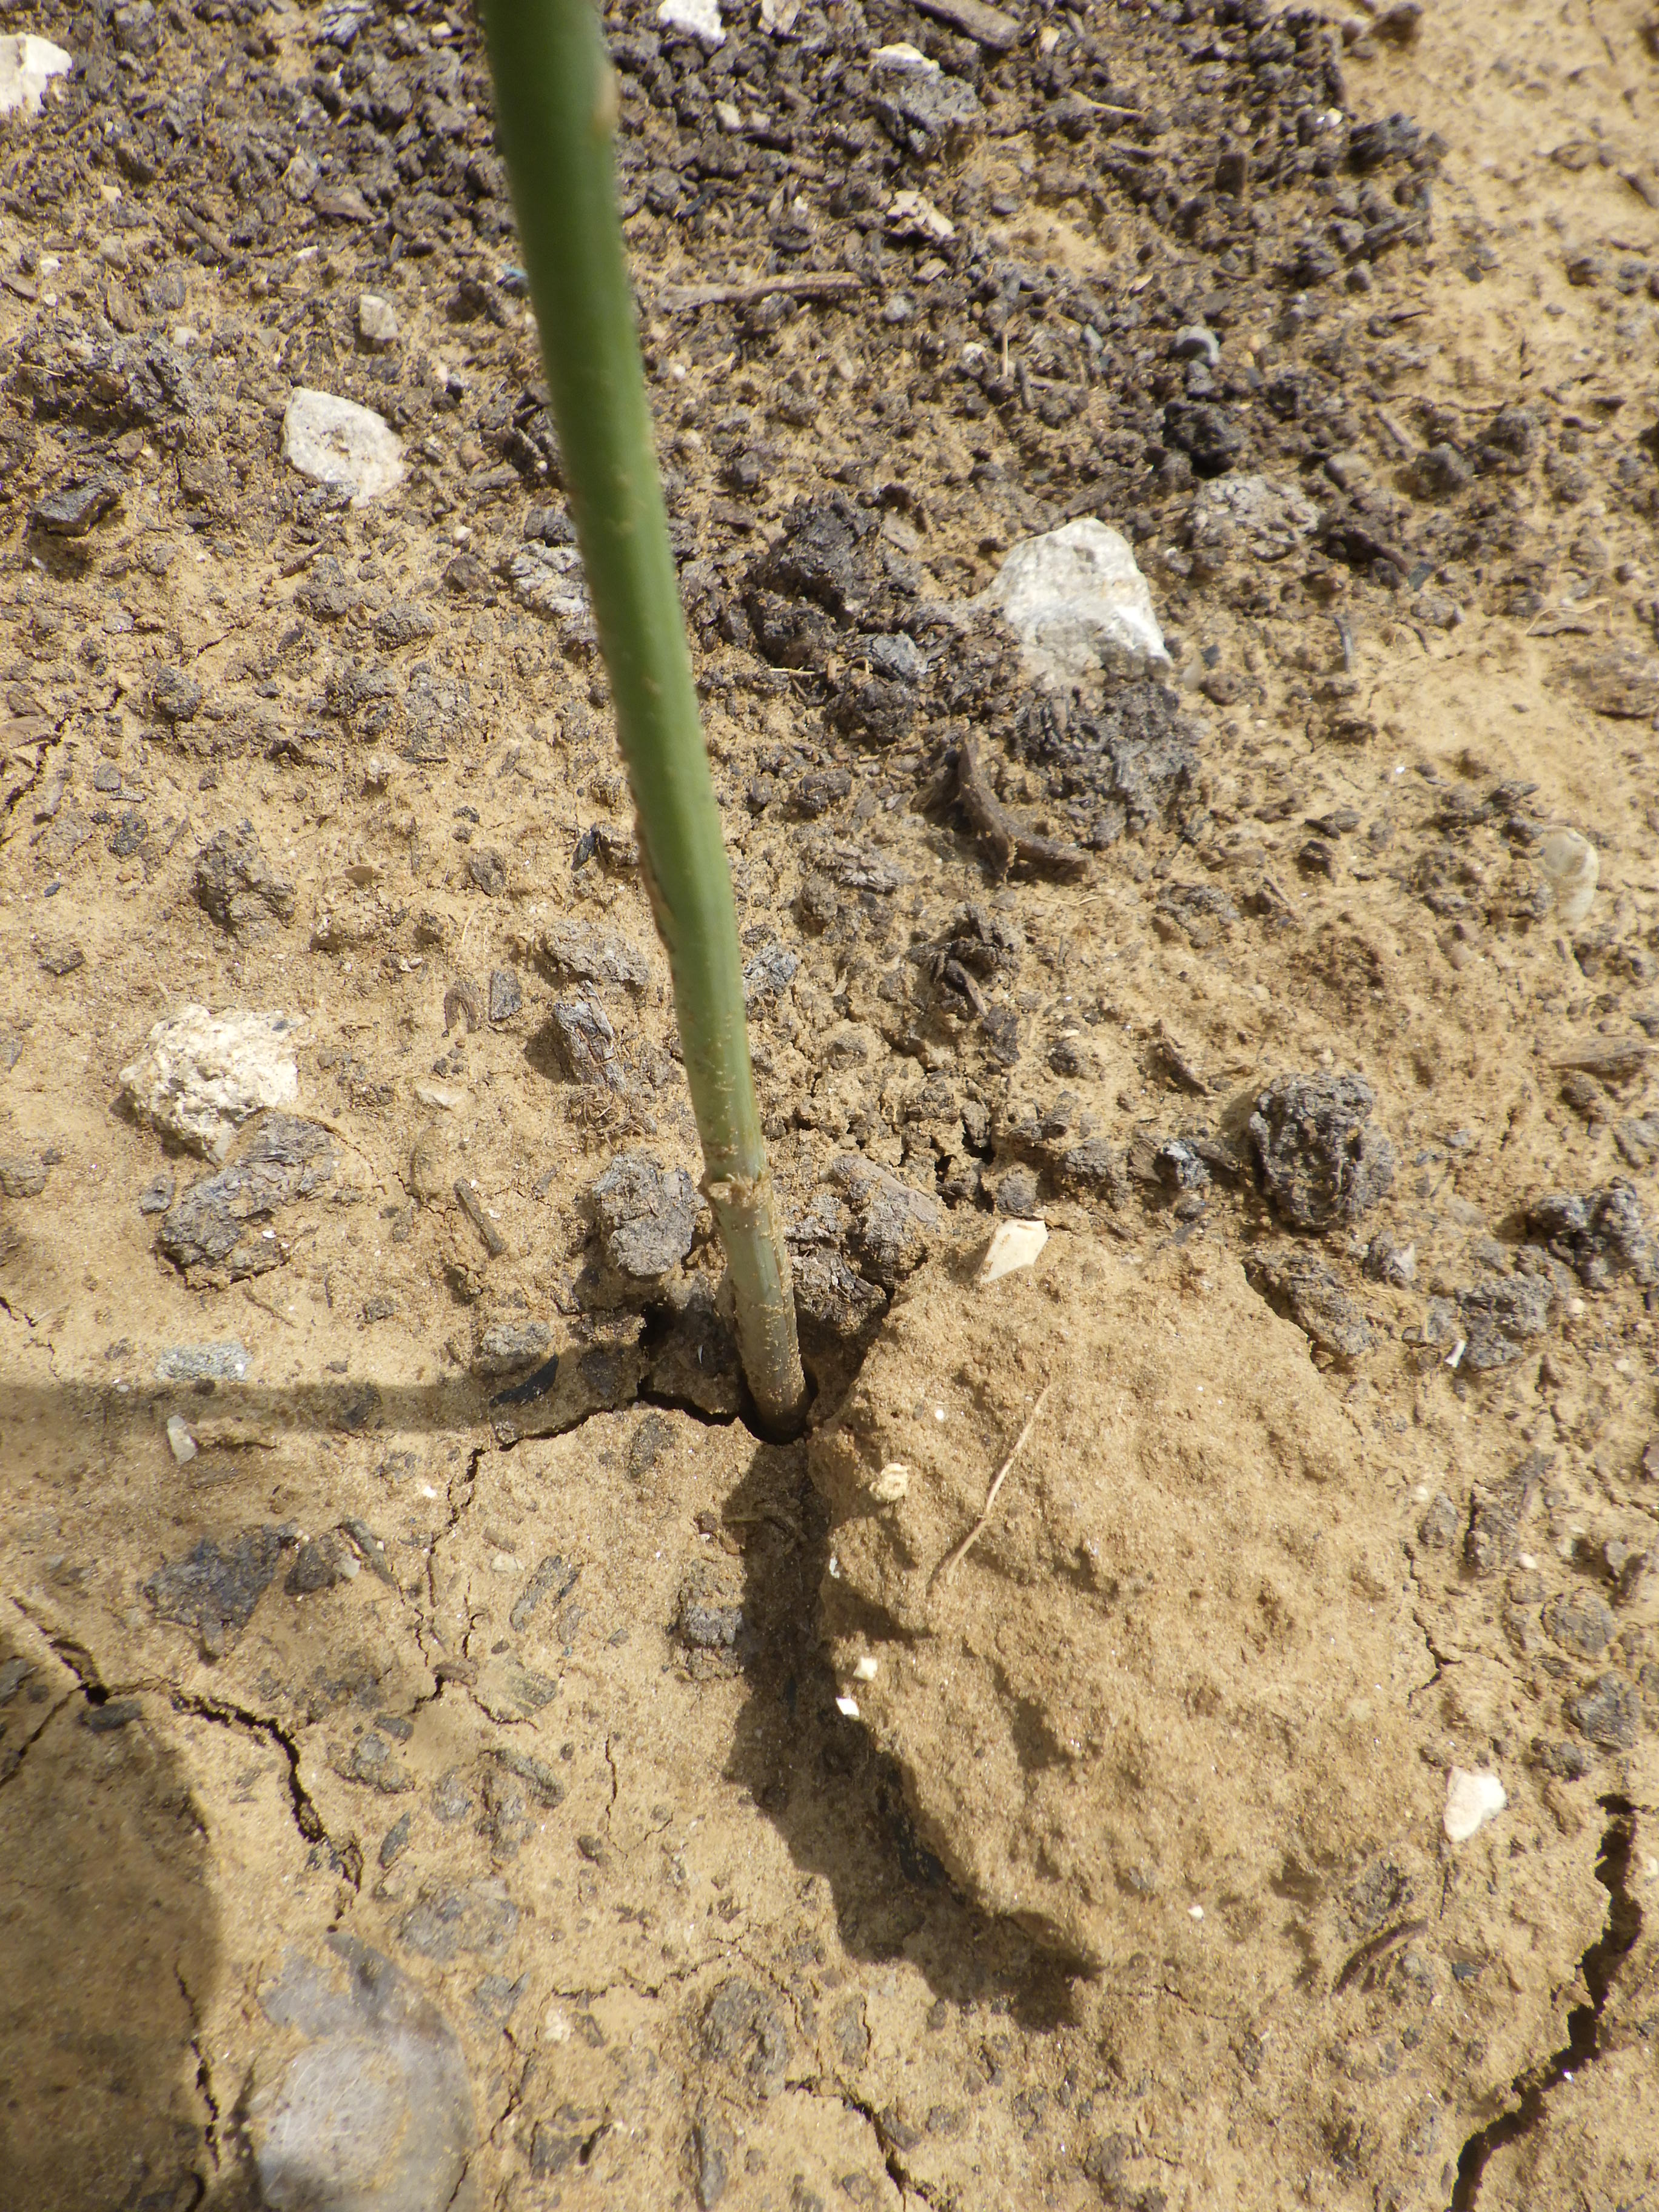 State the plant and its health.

asparagus, healthy
